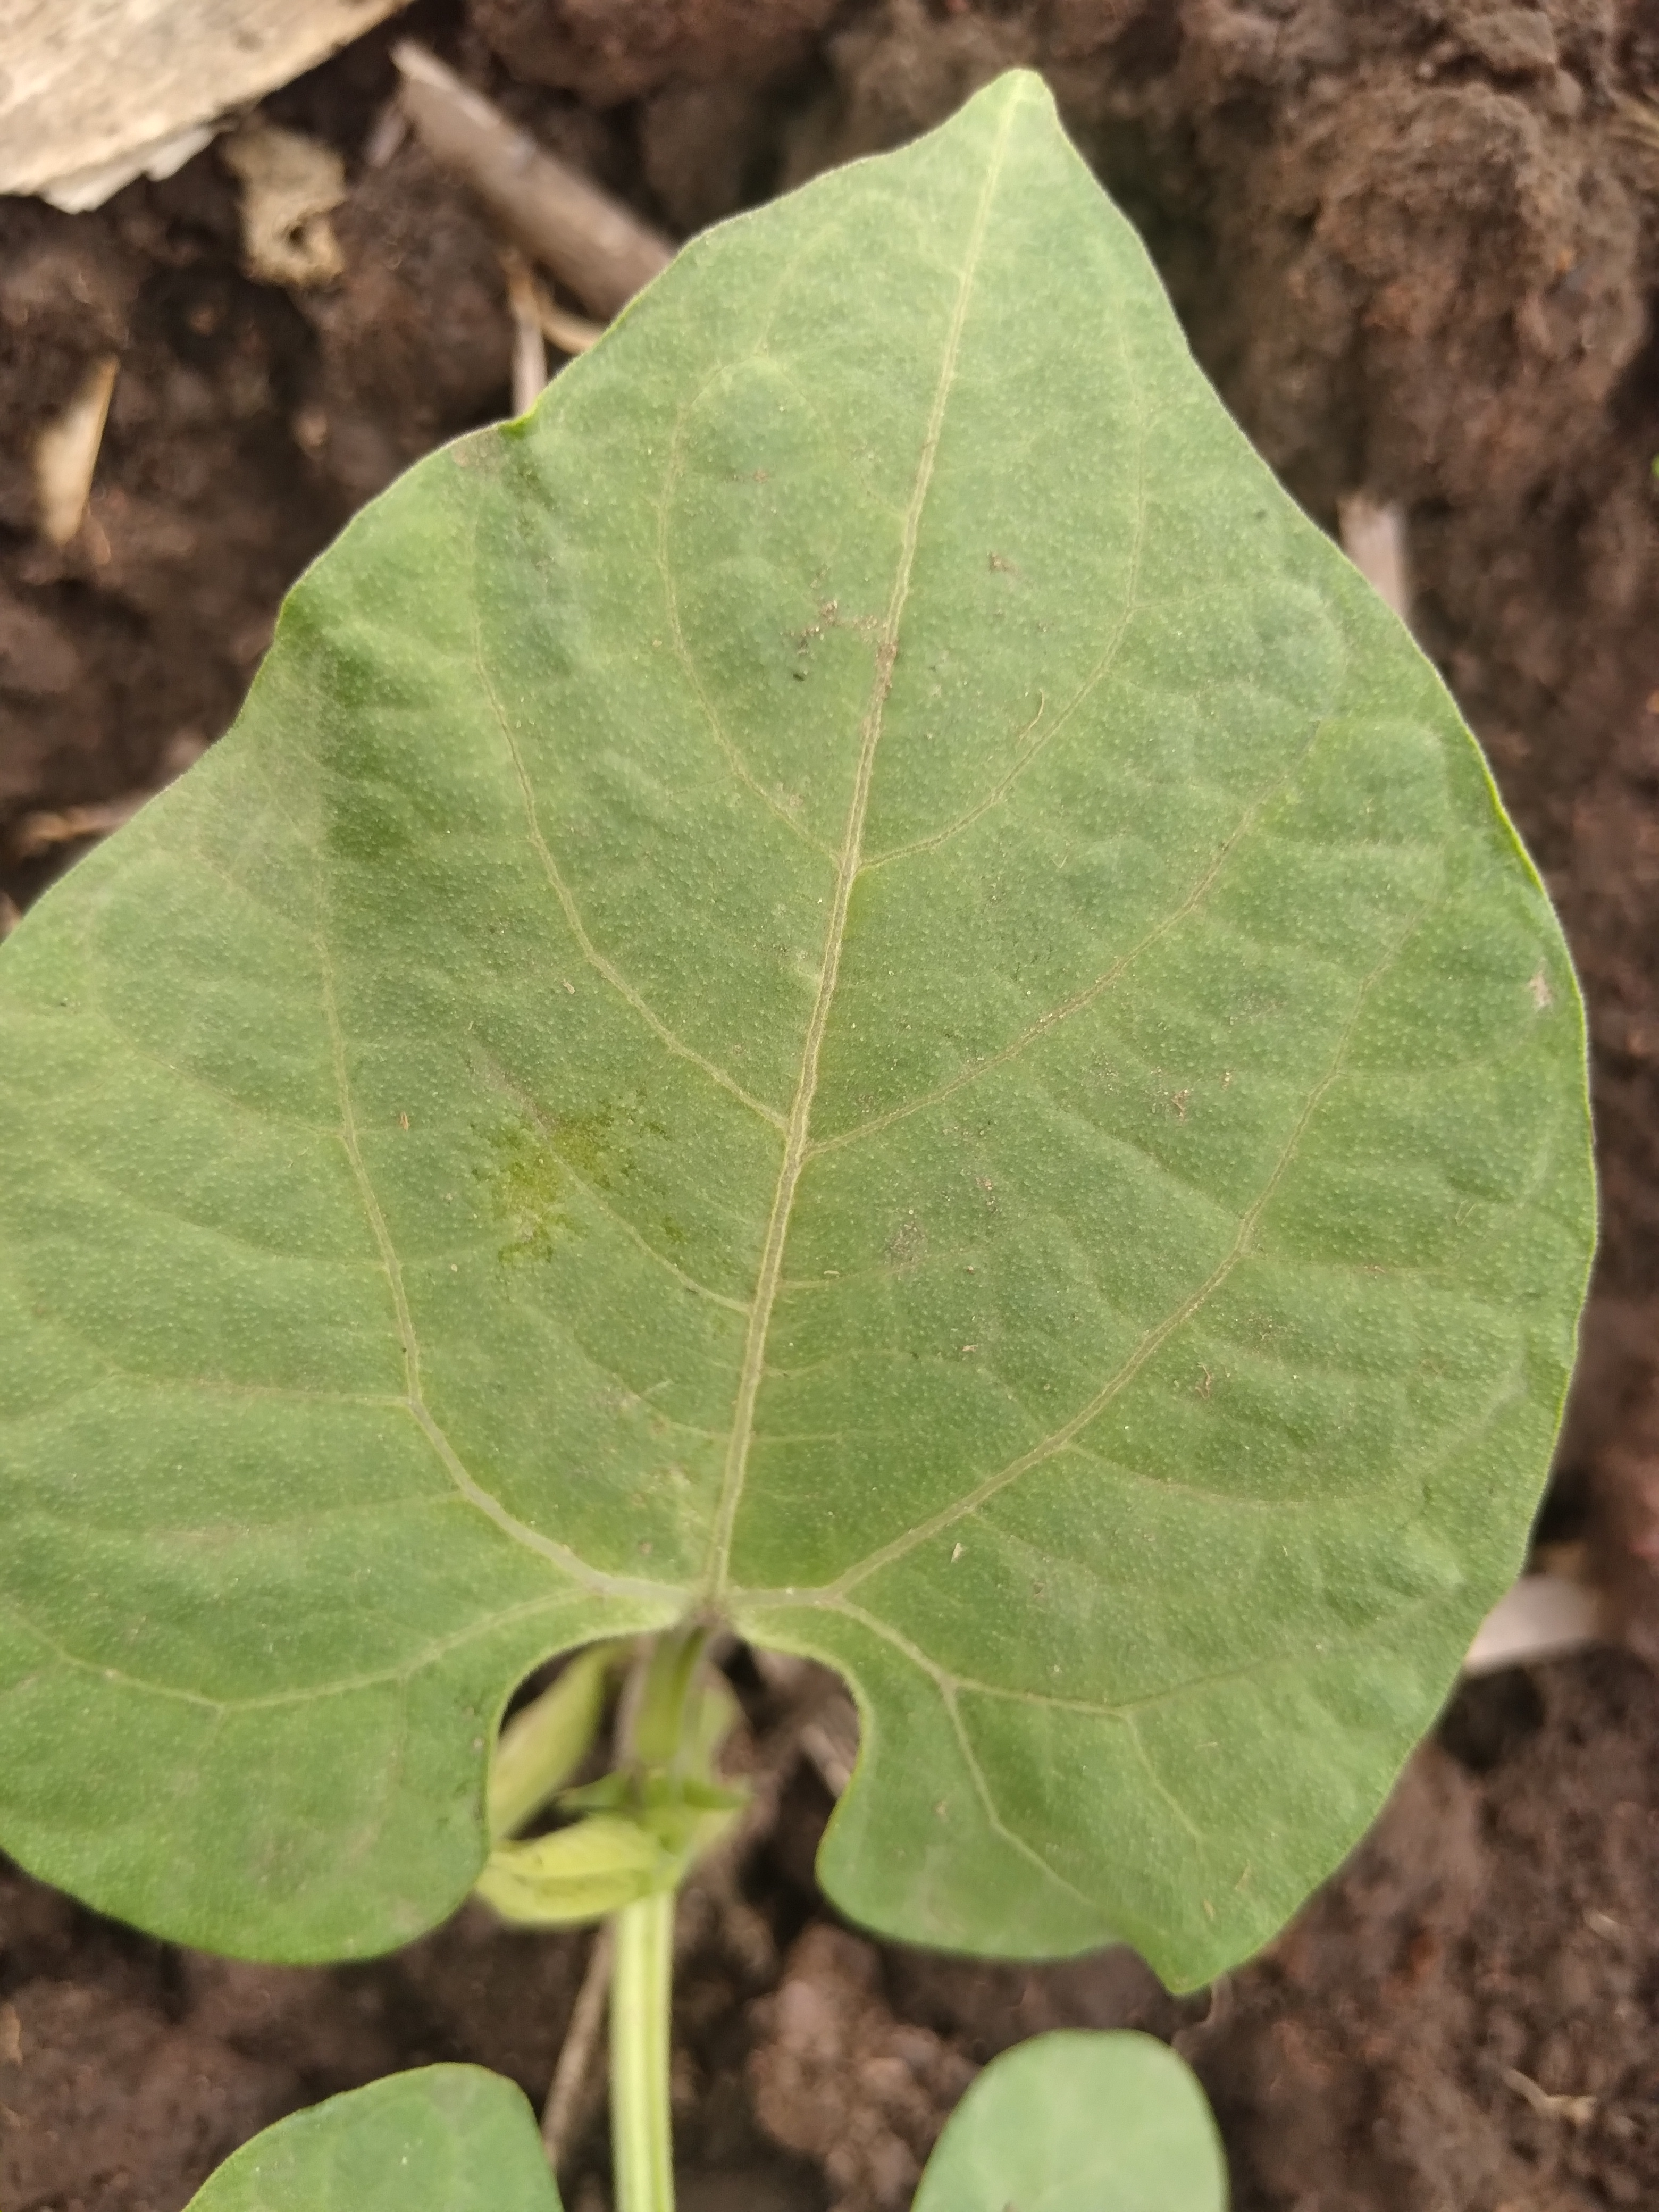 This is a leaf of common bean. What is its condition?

healthy
